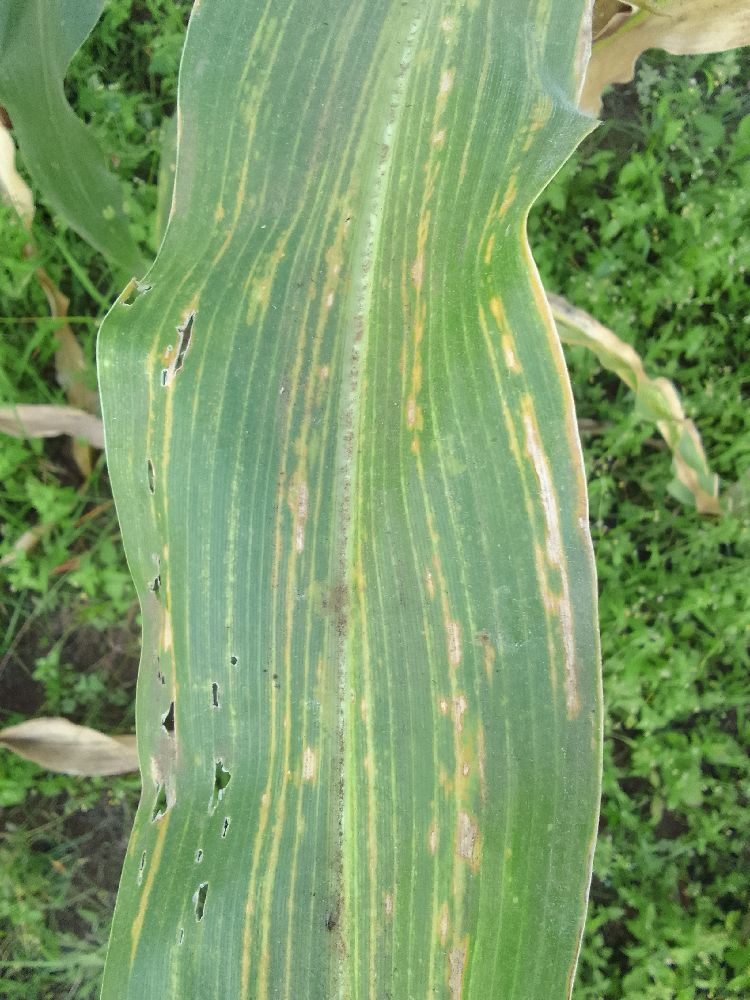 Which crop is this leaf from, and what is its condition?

maize, maize lethal necrosis
